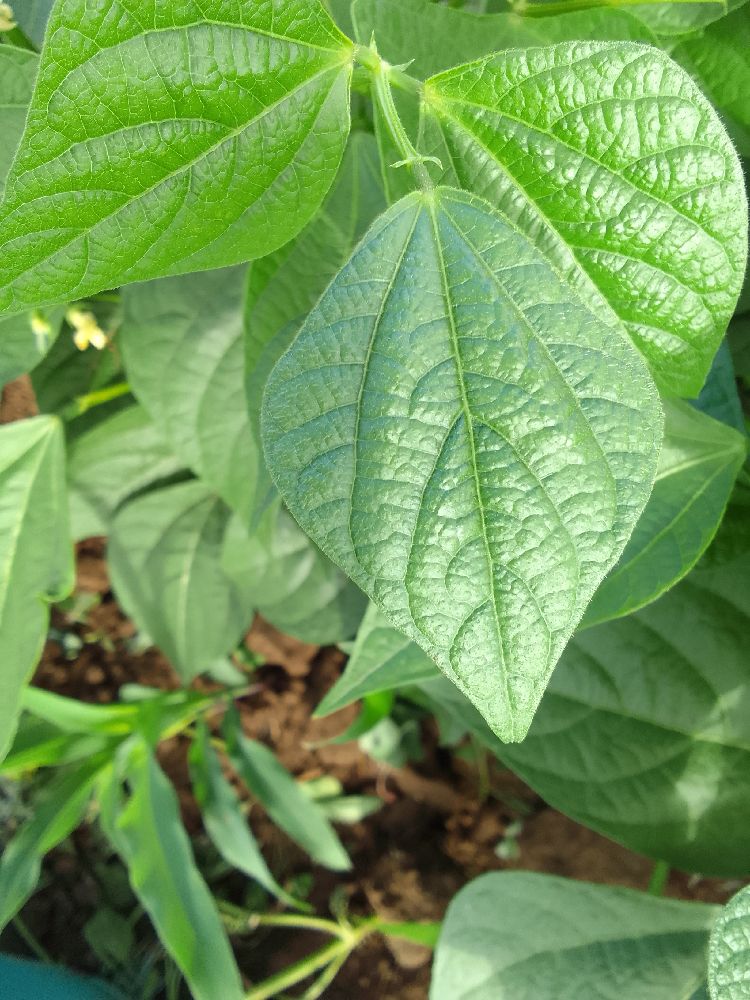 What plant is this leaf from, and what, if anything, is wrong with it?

common bean, healthy
